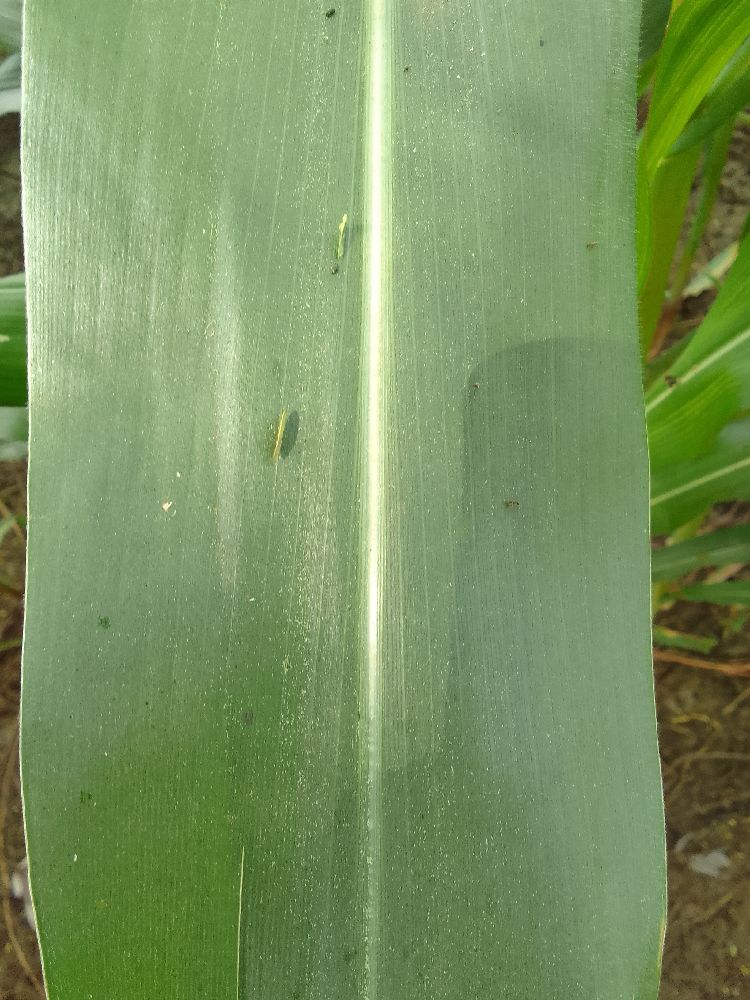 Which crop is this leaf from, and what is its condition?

maize, healthy
